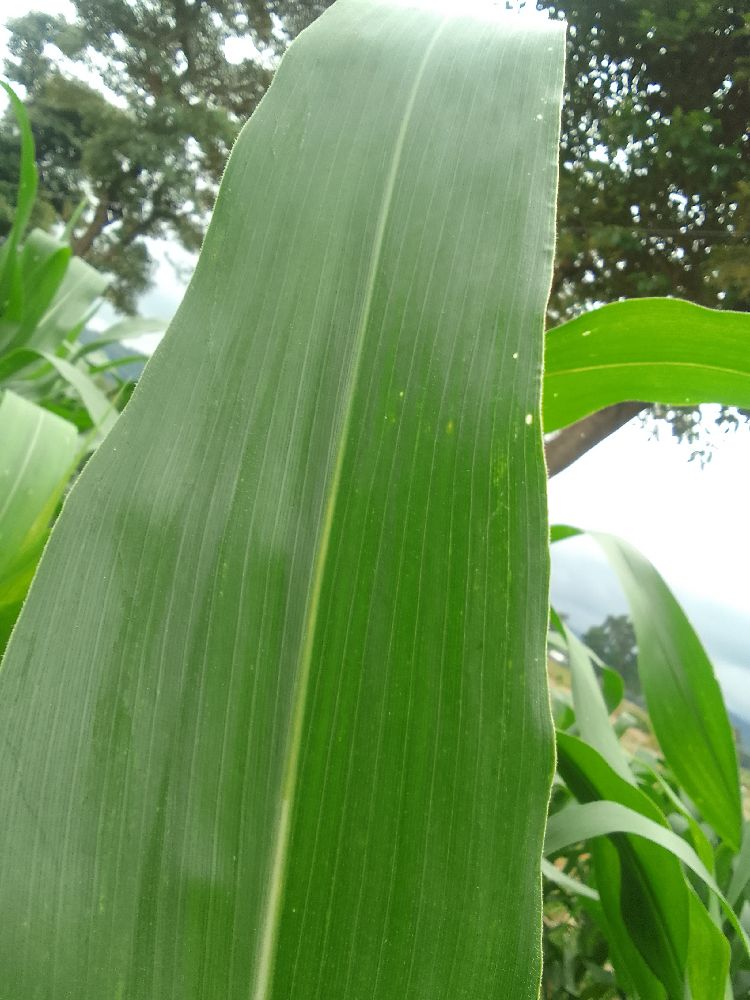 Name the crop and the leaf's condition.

maize, healthy
